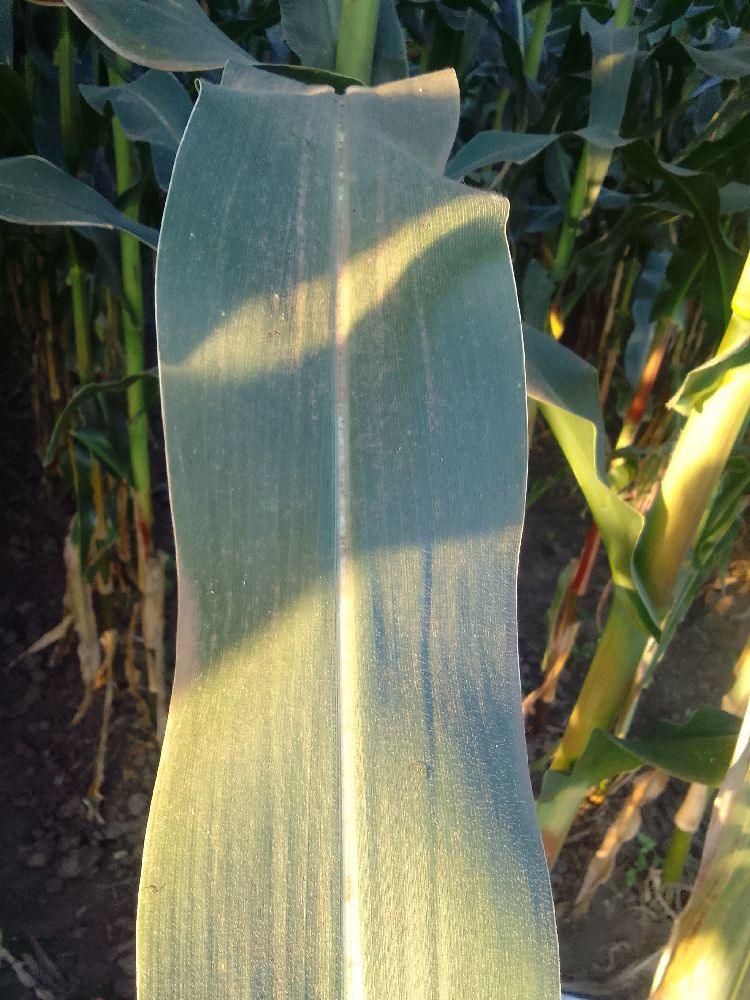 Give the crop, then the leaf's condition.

maize, healthy
